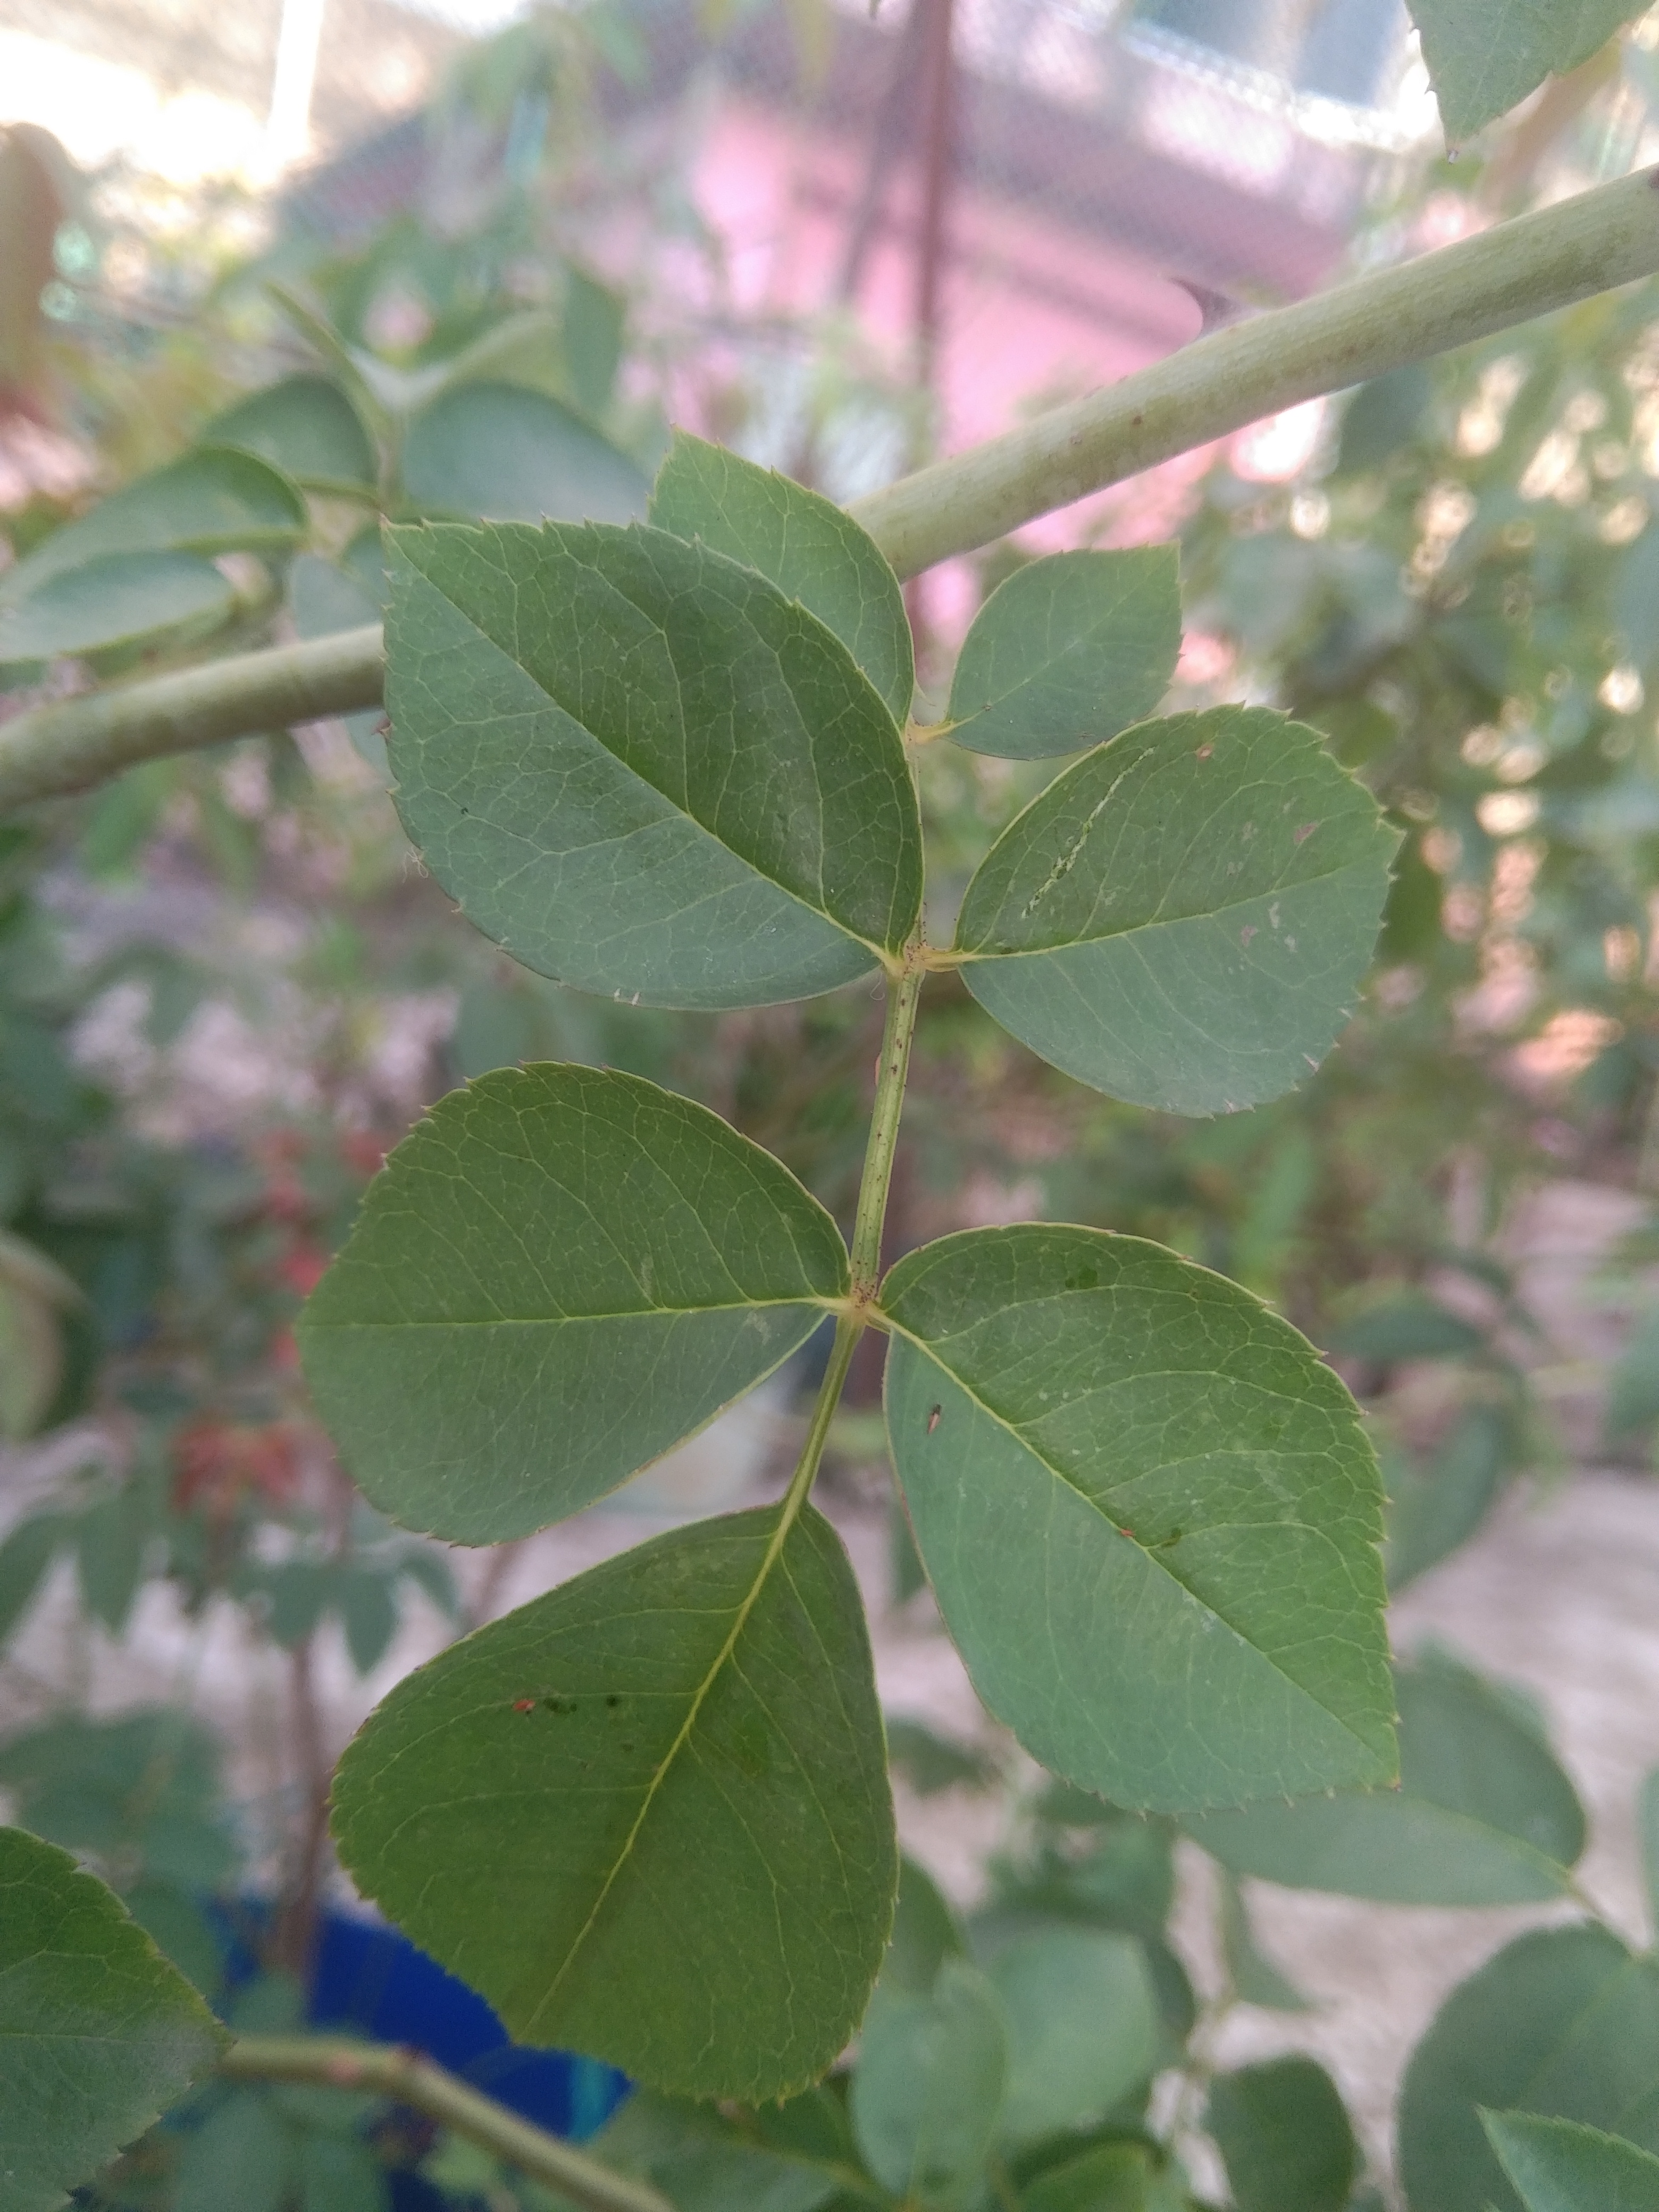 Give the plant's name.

rose
